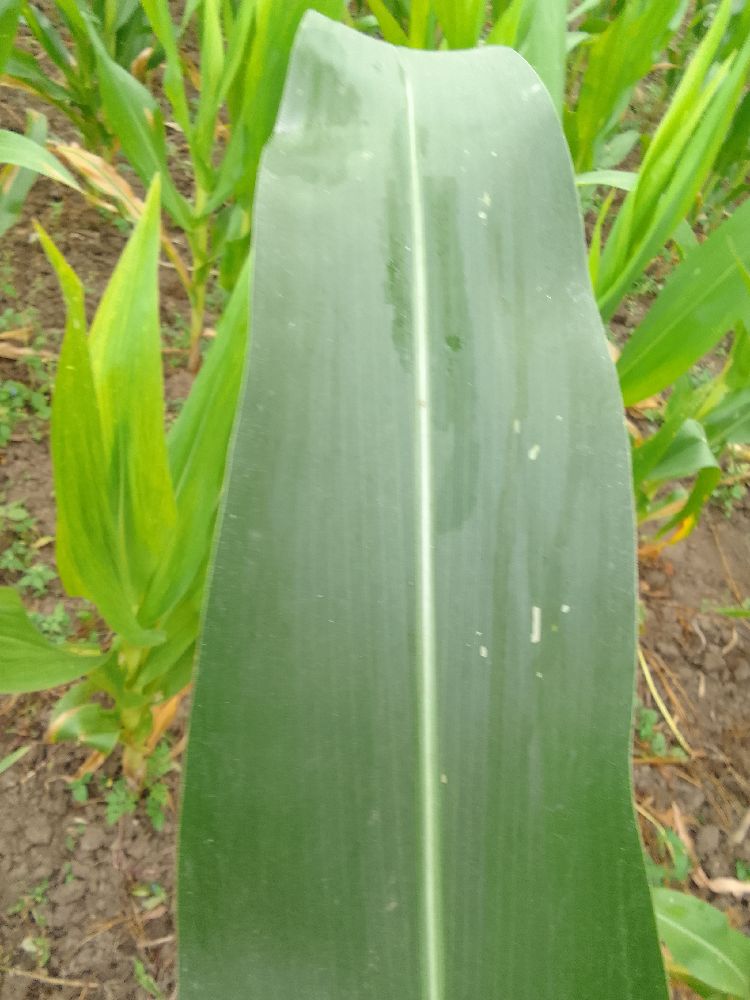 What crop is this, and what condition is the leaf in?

maize, healthy
